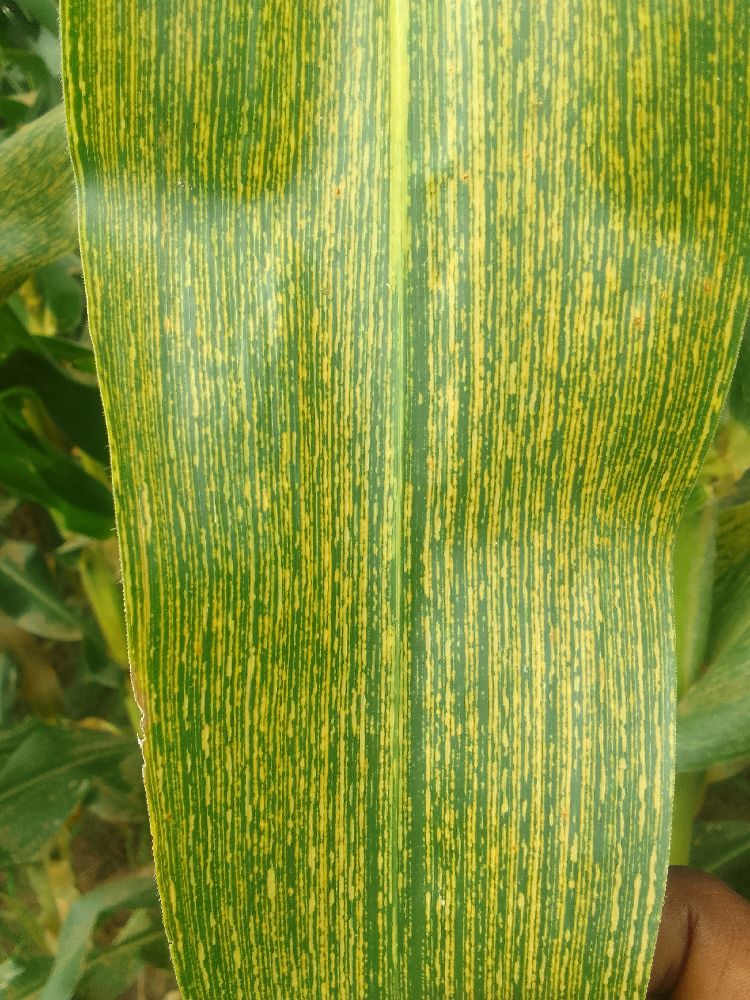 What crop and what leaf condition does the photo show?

maize, maize streak virus
